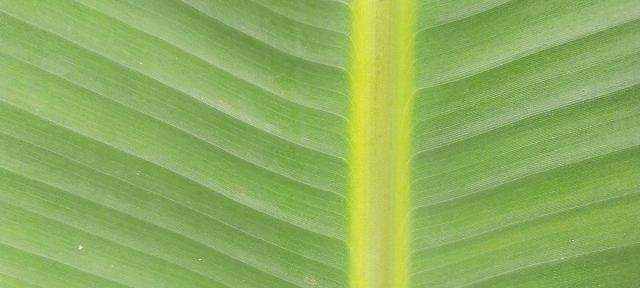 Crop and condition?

banana, healthy
